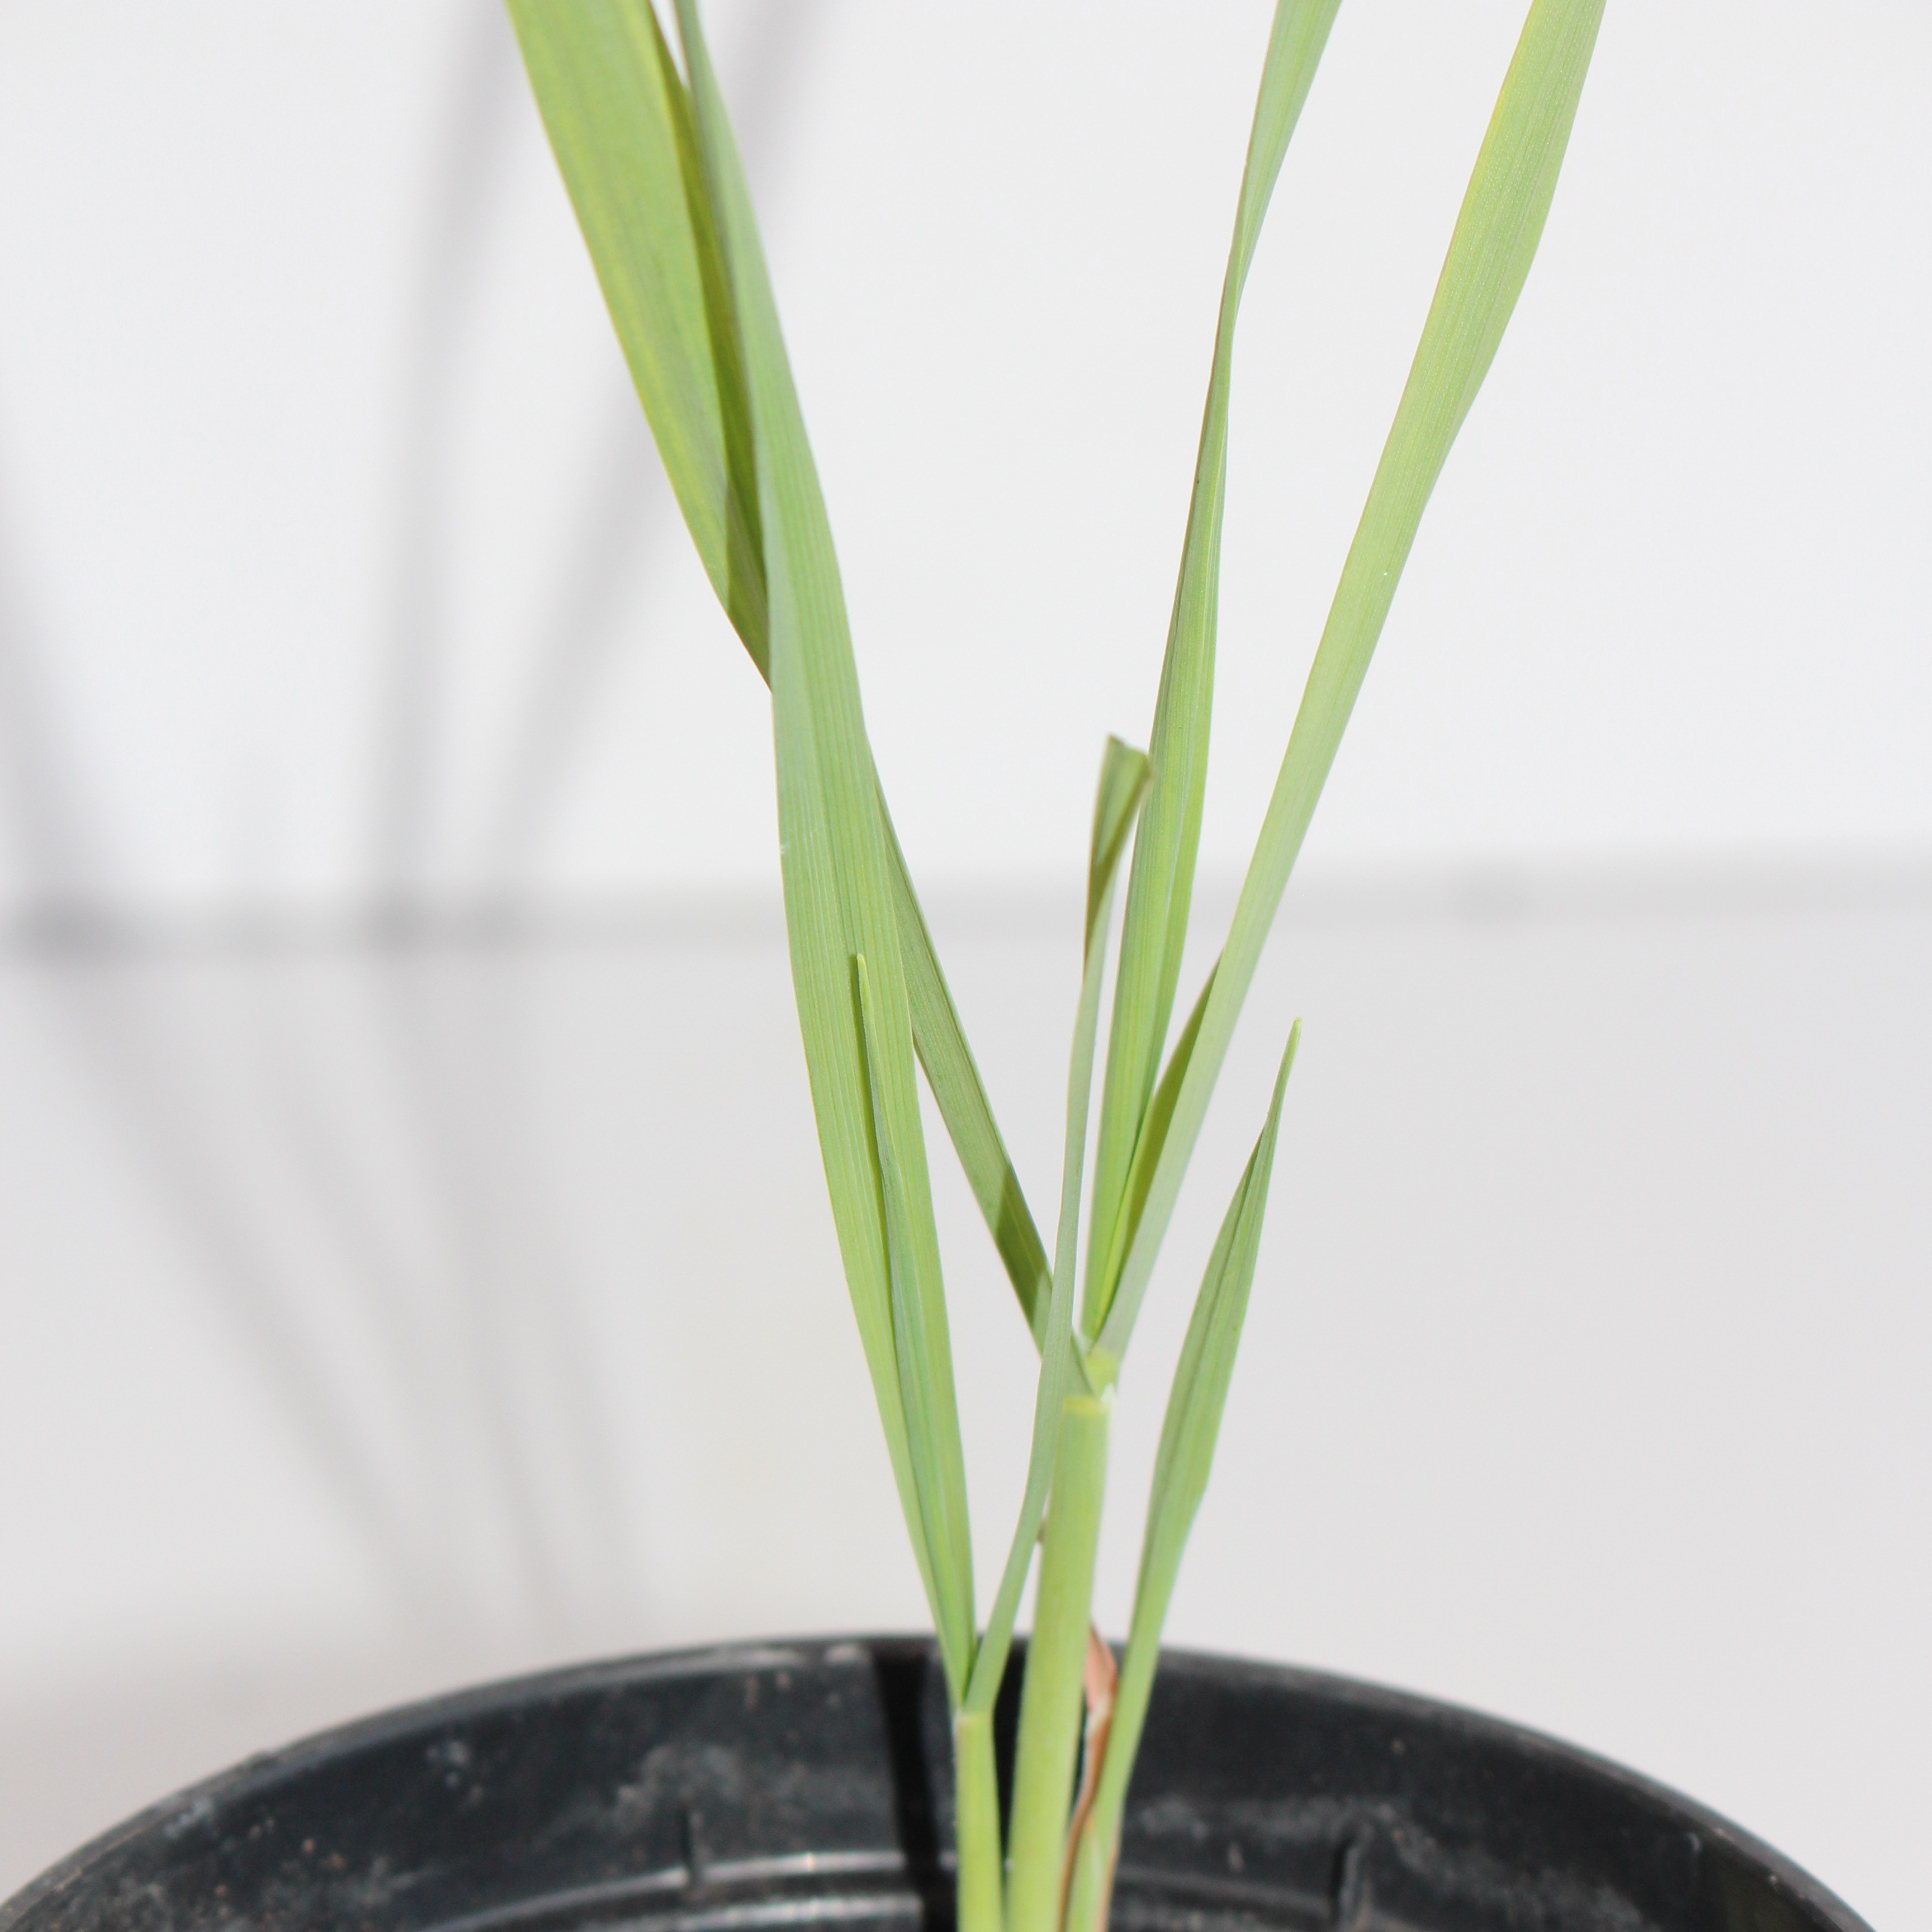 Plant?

Avena sterilis
